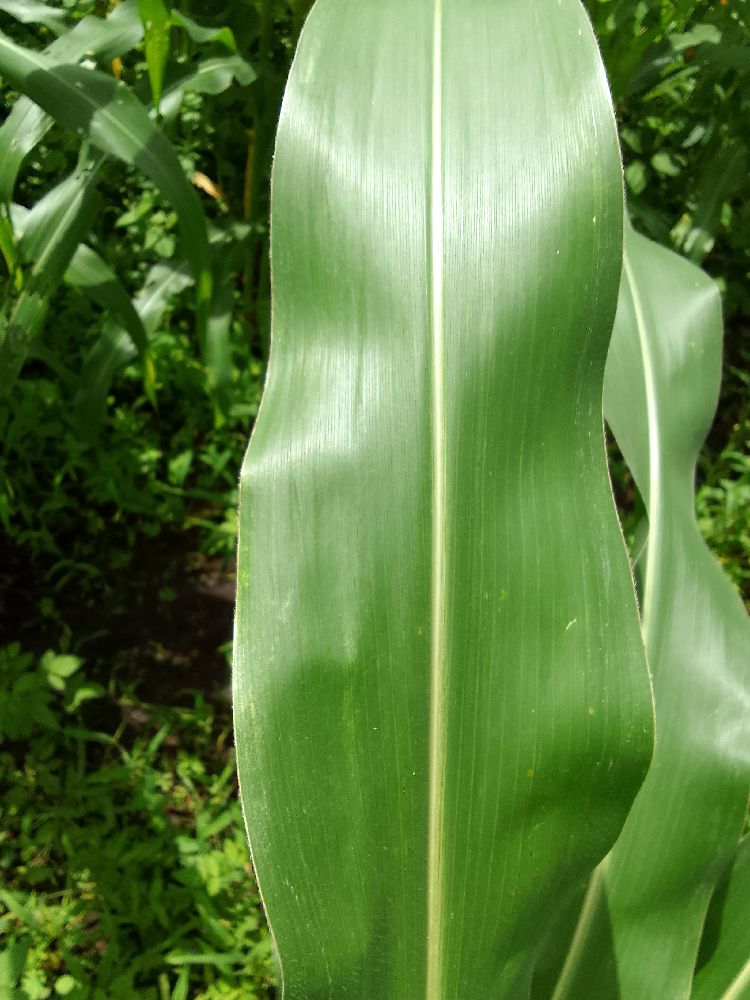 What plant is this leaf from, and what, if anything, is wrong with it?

maize, healthy
